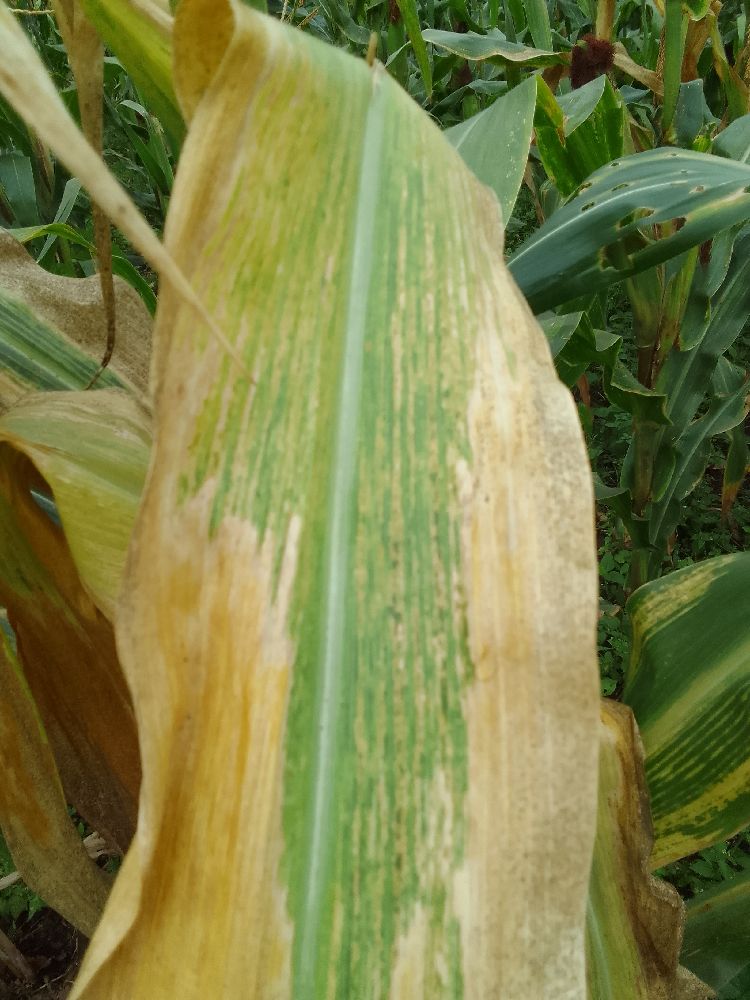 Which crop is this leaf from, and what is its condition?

maize, maize lethal necrosis
